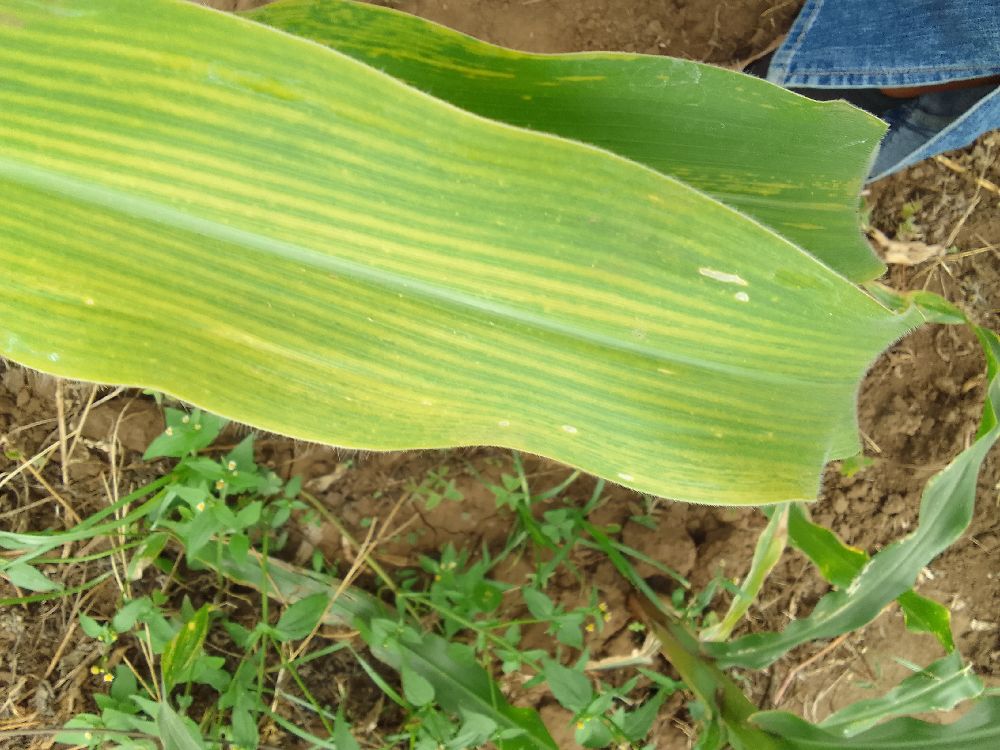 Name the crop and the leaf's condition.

maize, maize lethal necrosis
